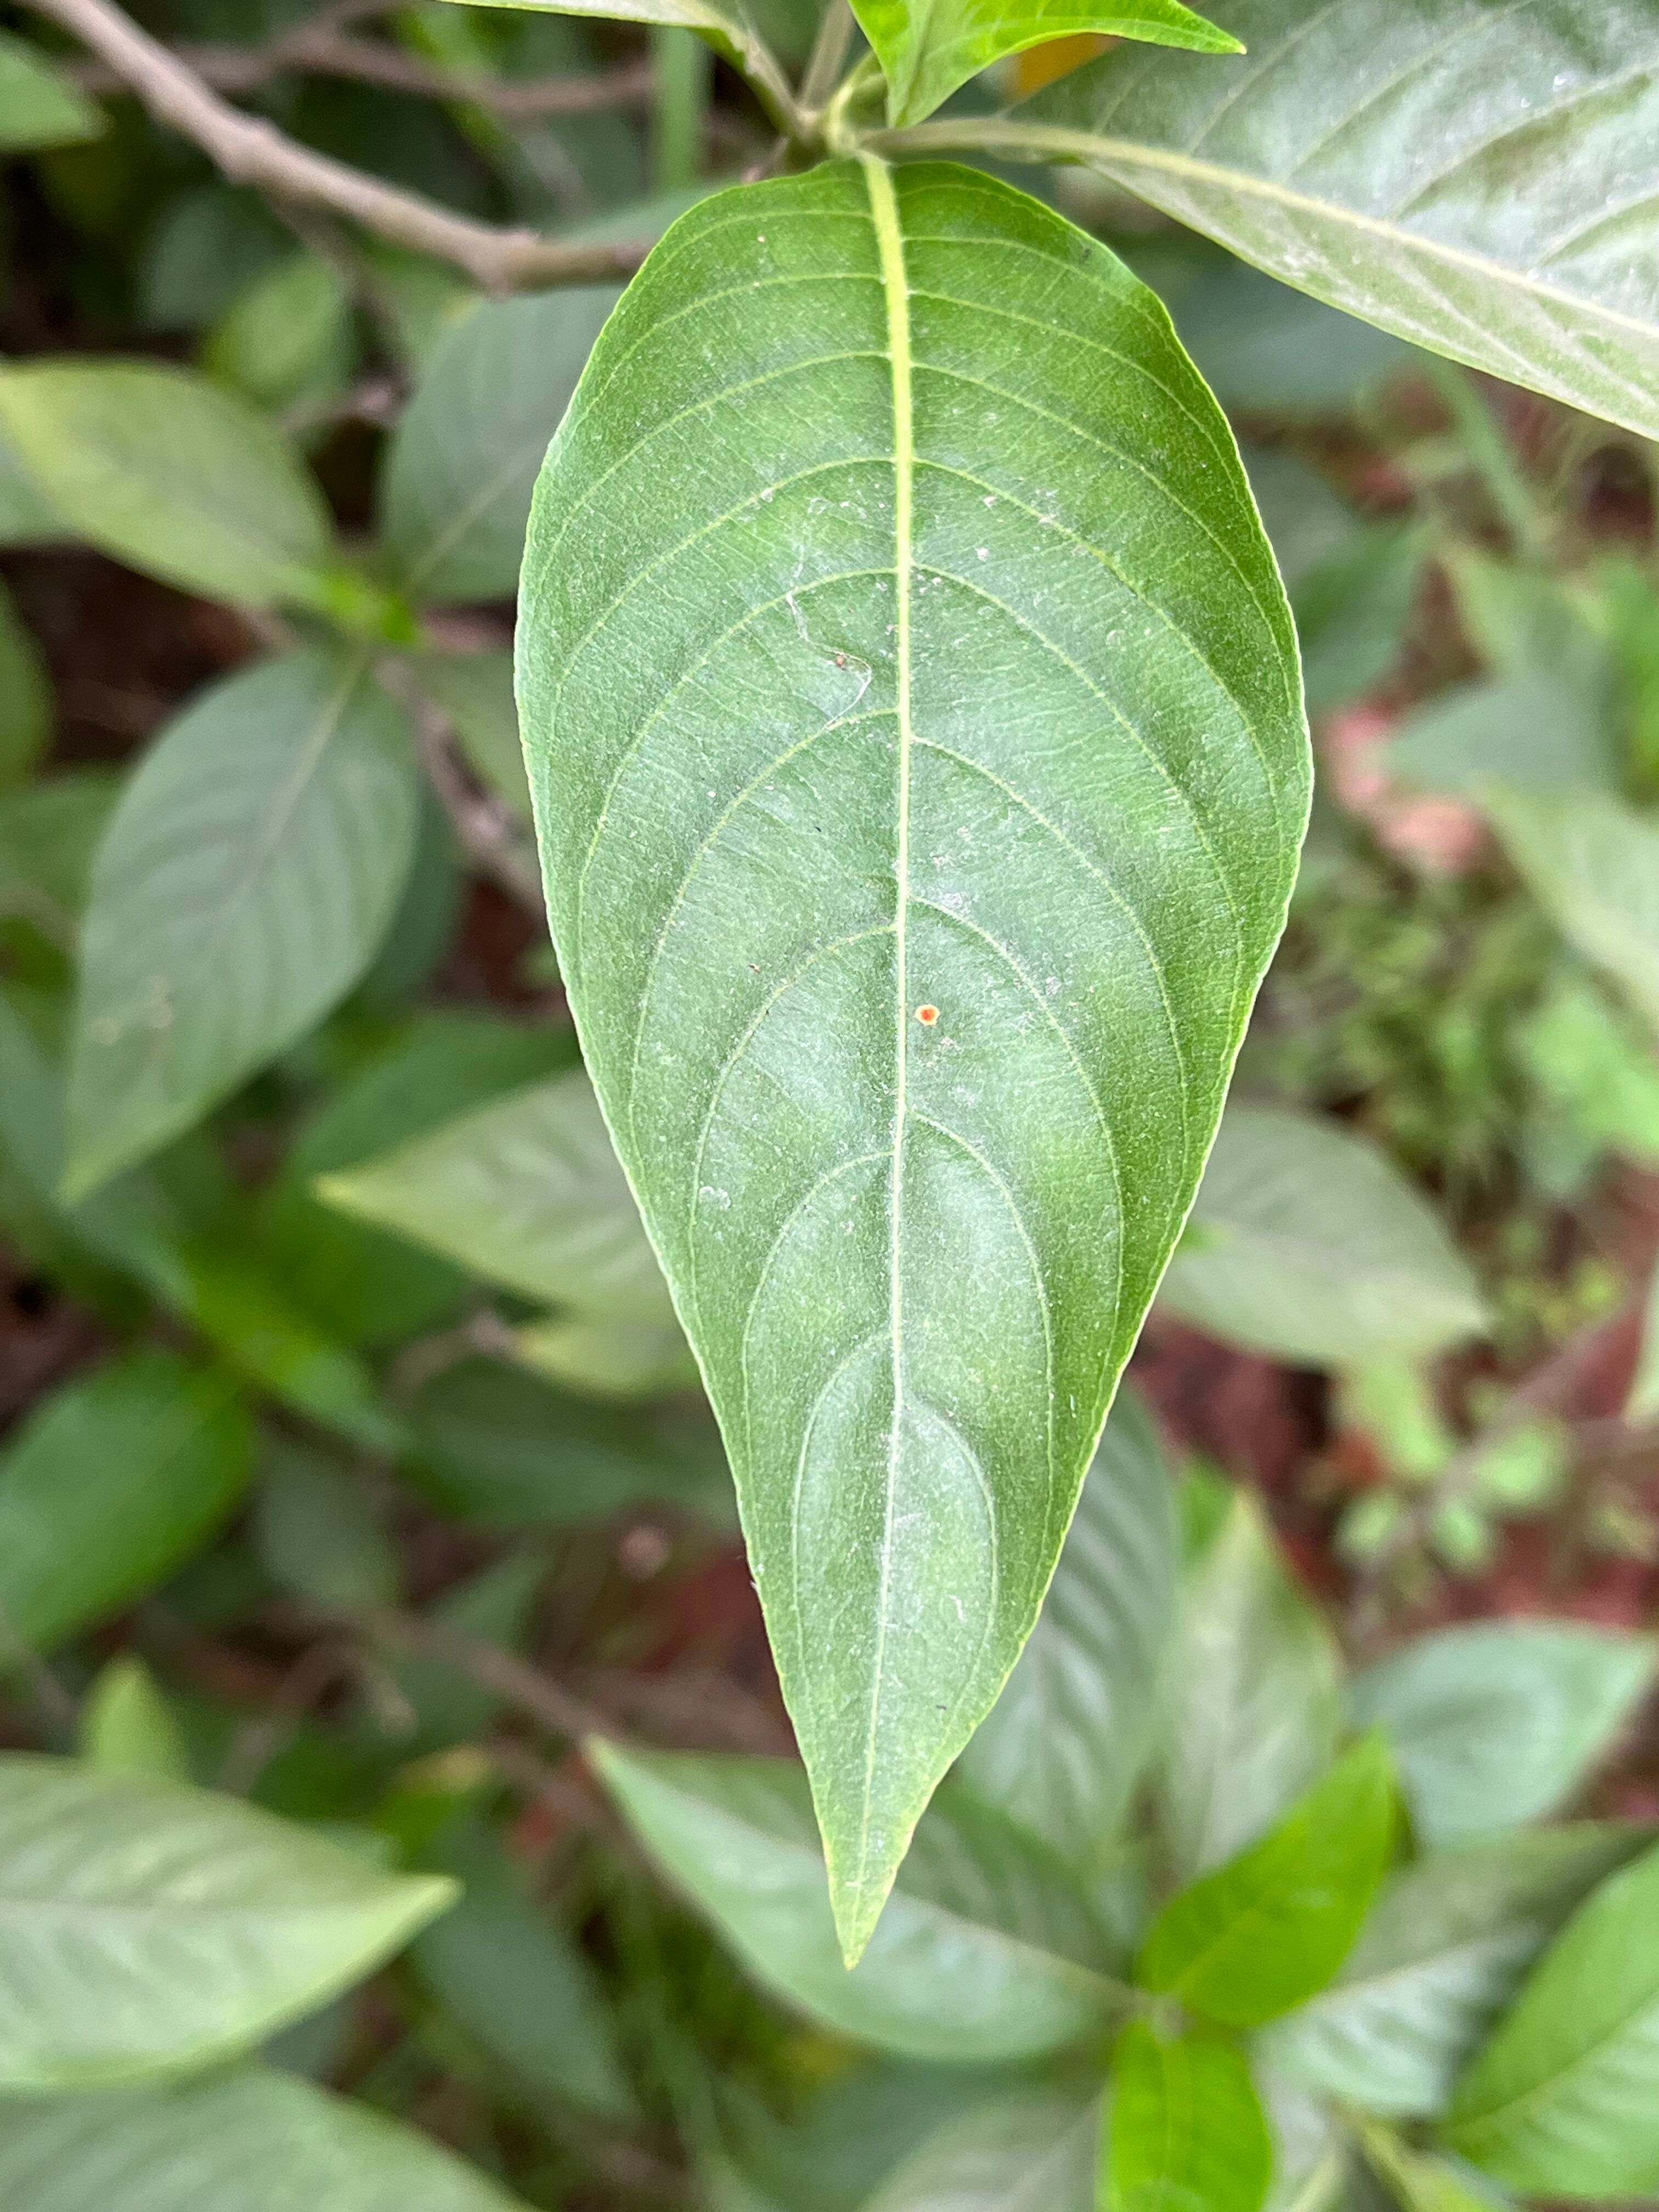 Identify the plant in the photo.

vasaka
